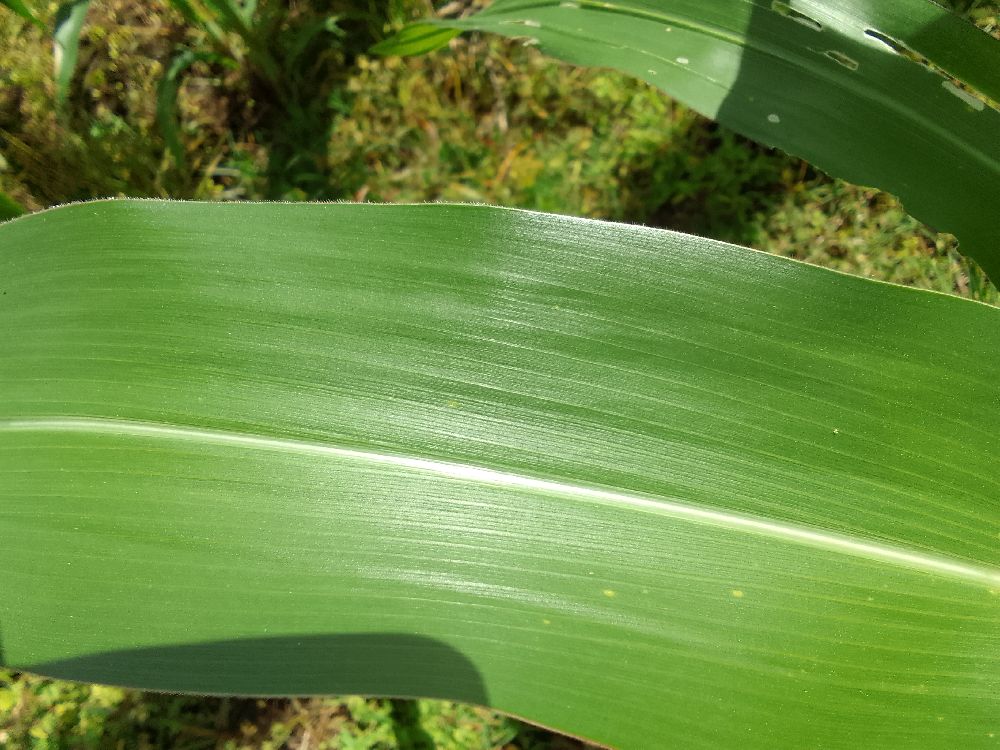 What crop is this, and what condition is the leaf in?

maize, healthy
